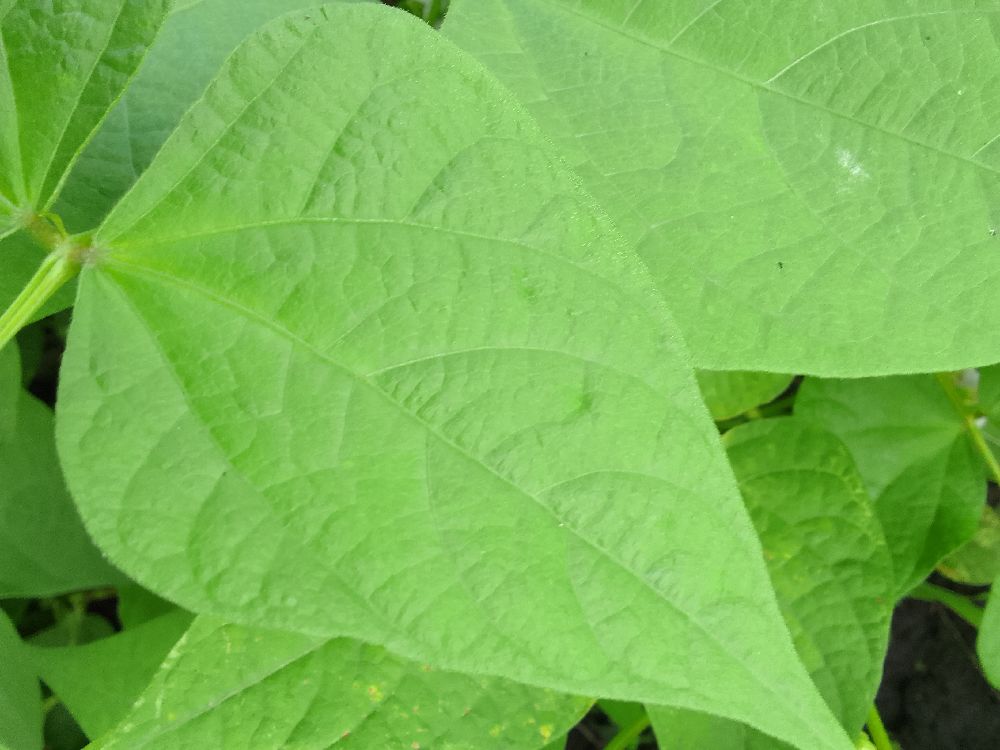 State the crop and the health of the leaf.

common bean, healthy
